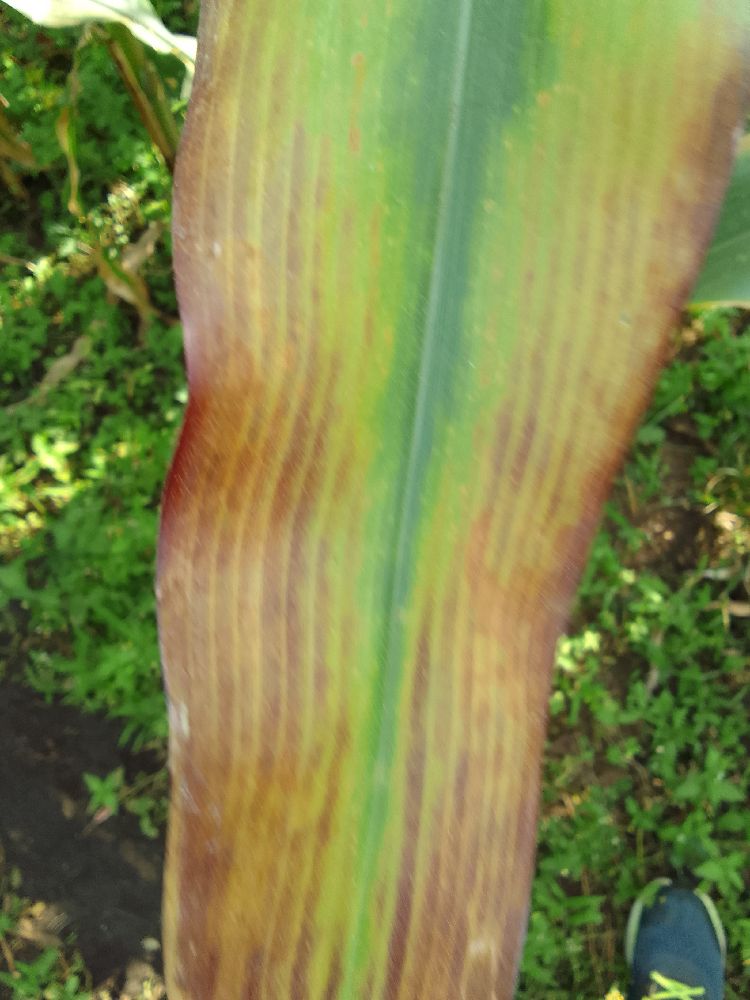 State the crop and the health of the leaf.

maize, maize lethal necrosis
